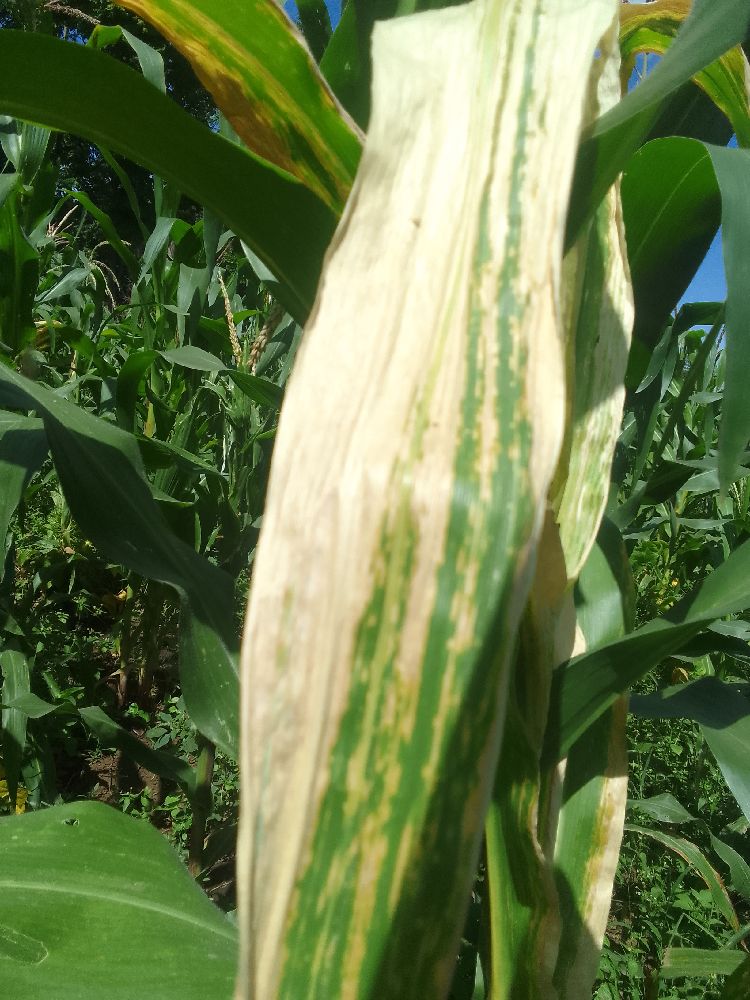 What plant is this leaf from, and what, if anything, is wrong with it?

maize, maize lethal necrosis
